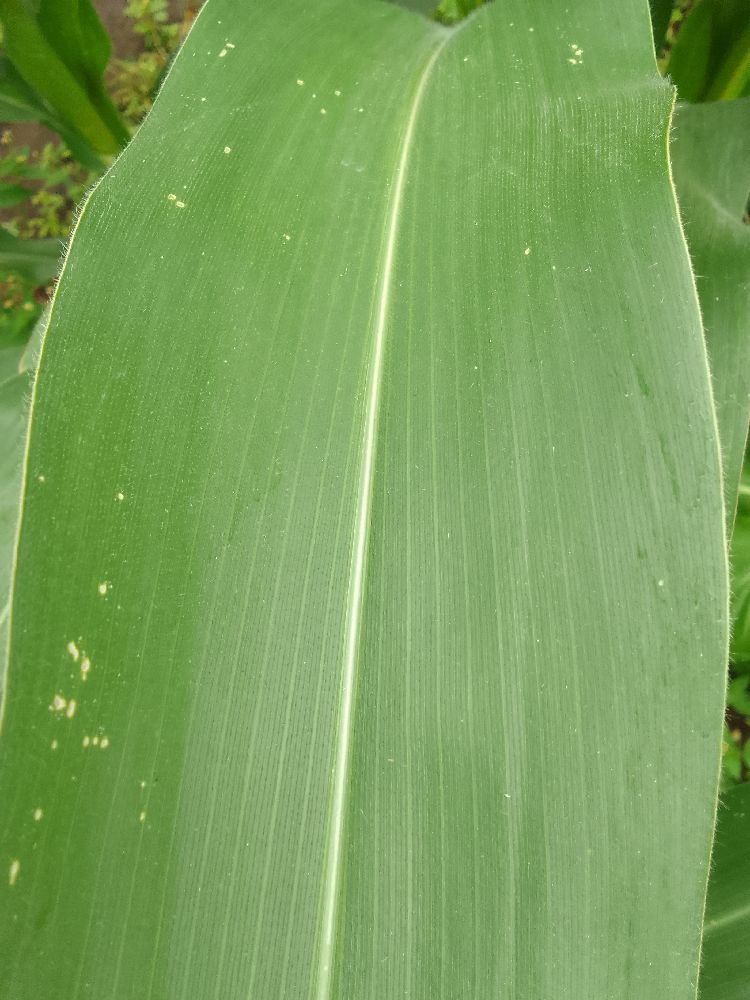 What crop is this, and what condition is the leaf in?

maize, healthy
